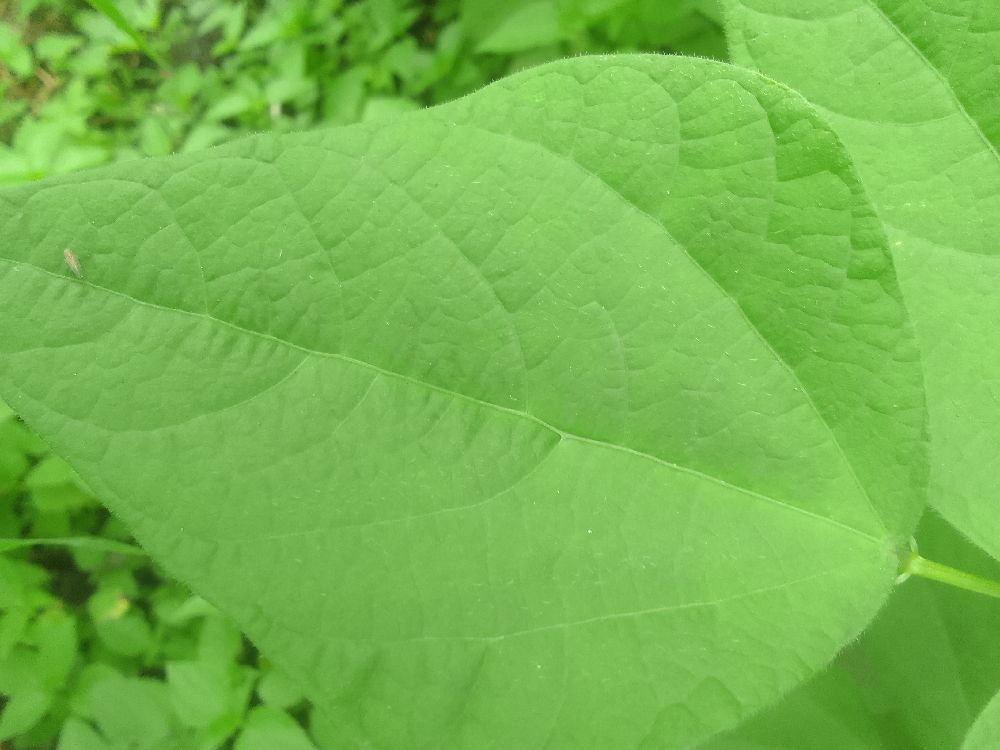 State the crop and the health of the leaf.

common bean, healthy
